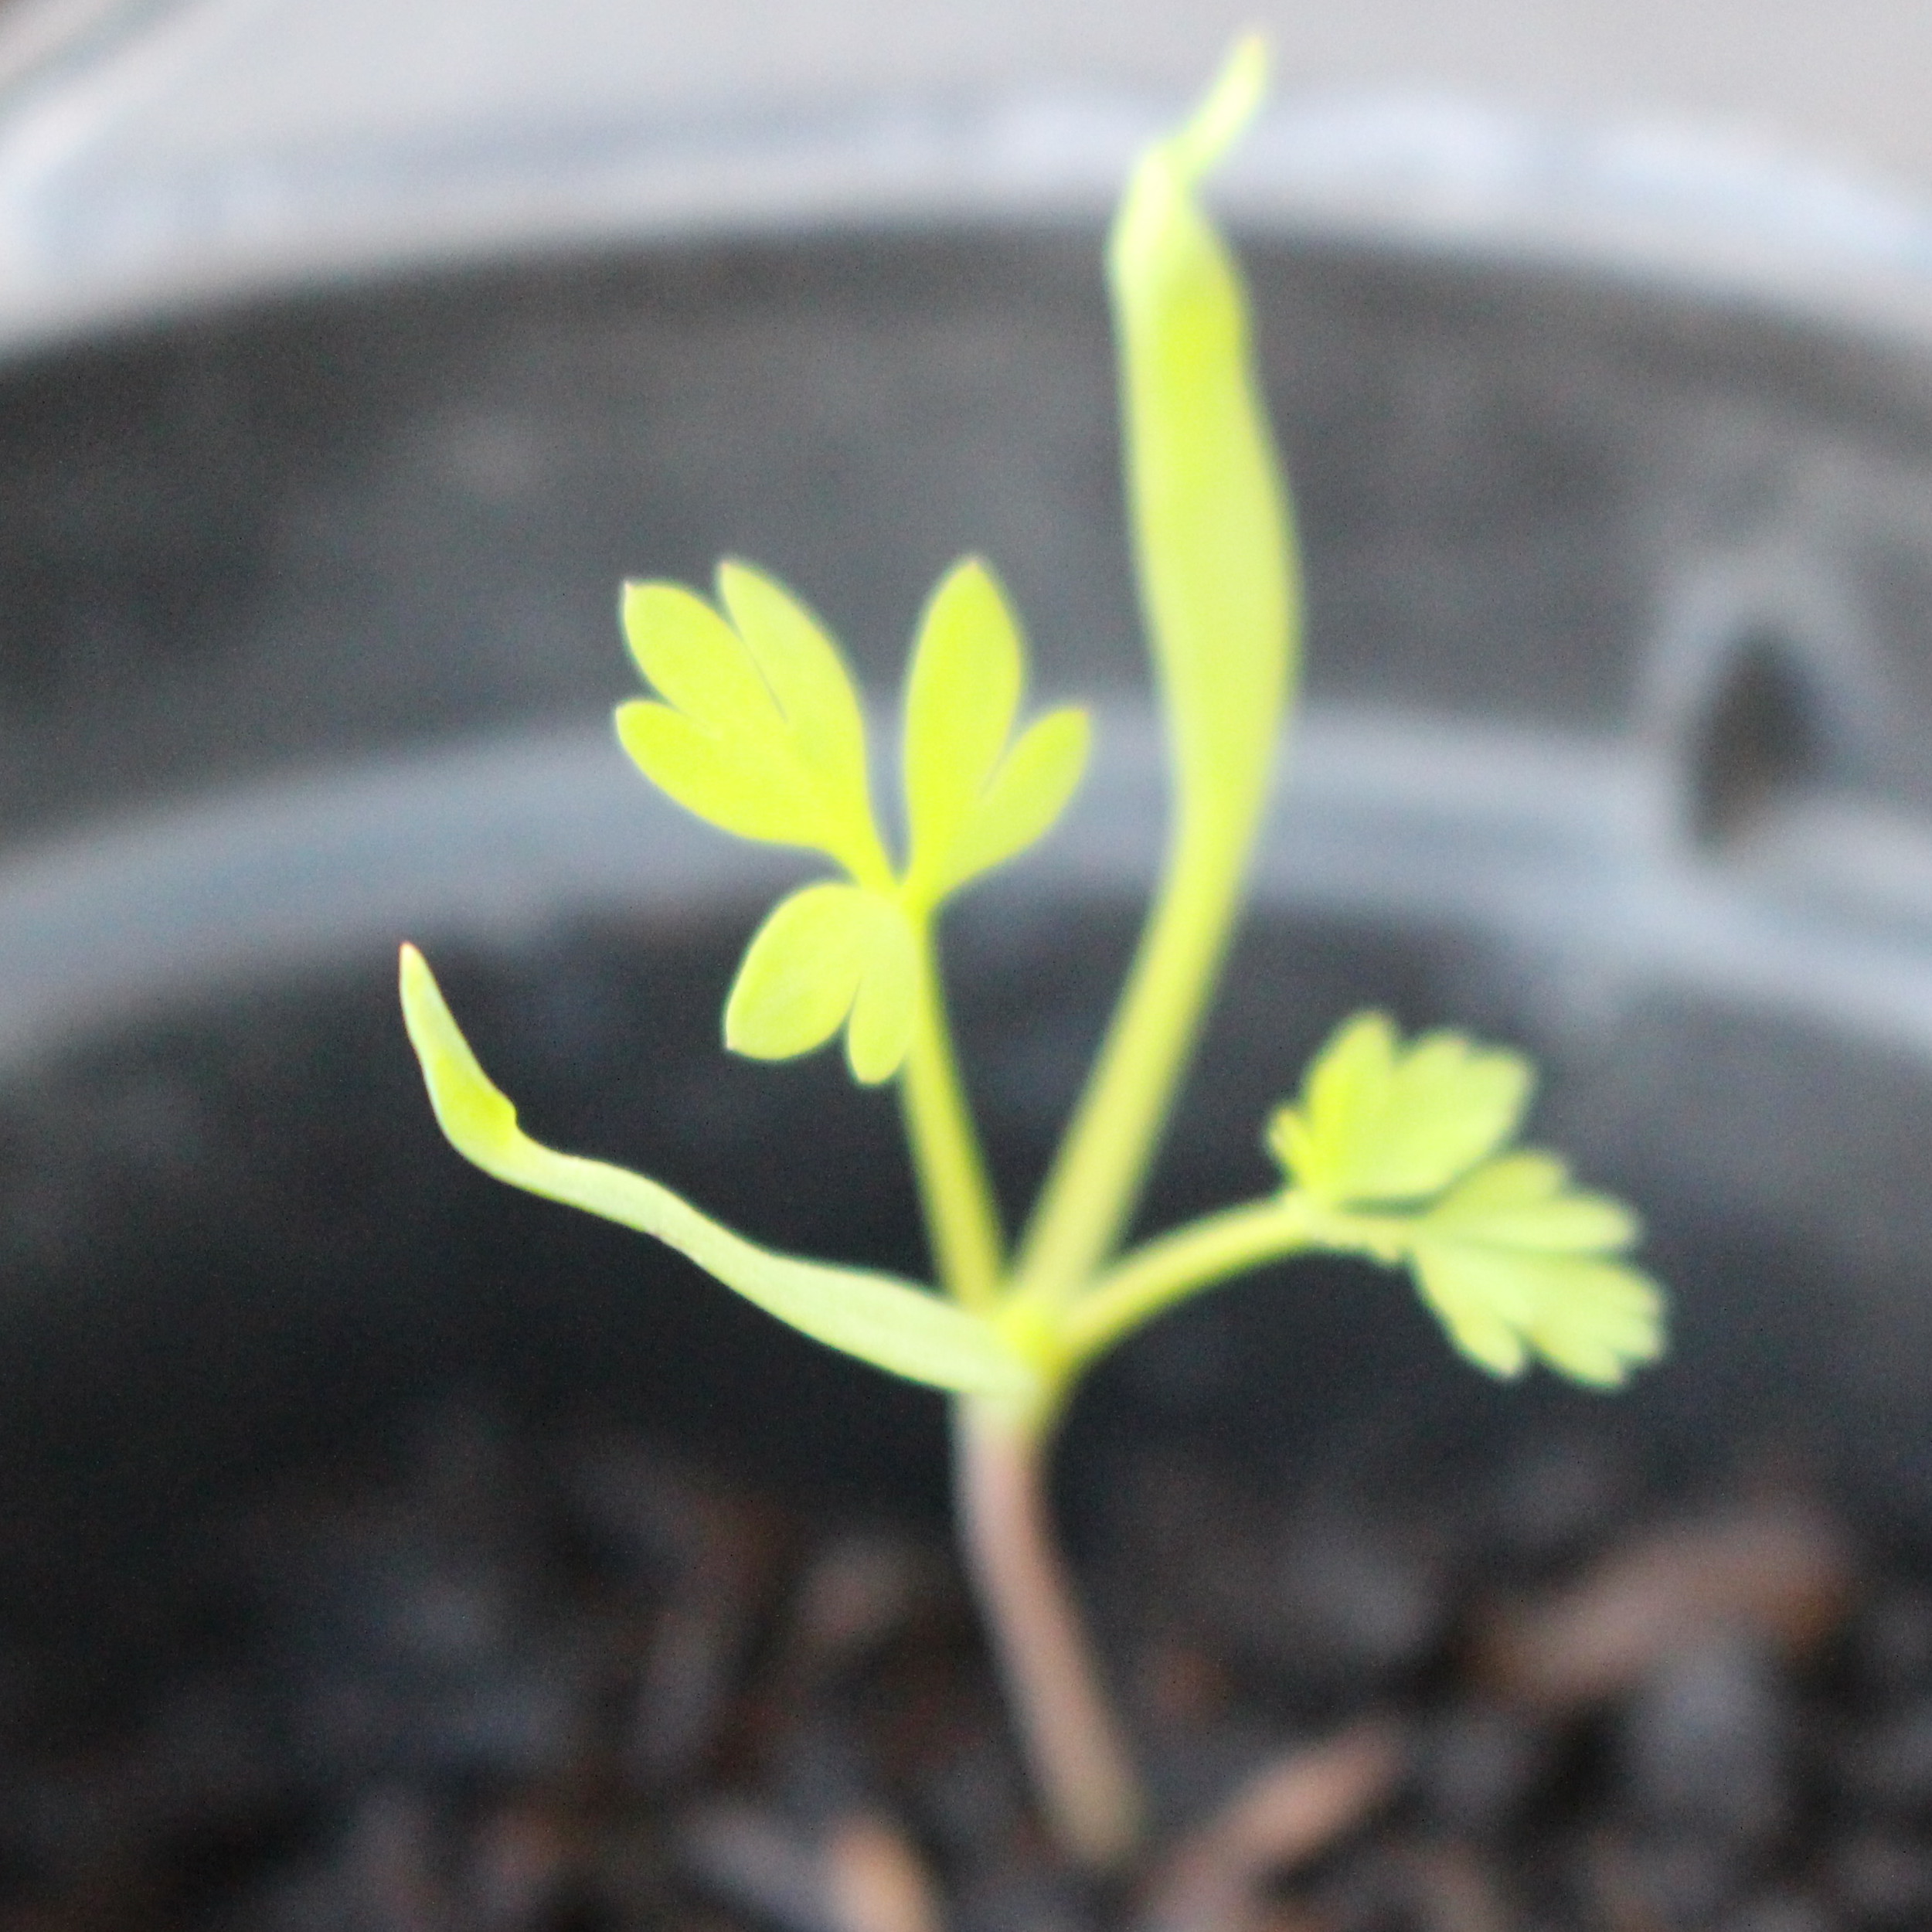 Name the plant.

Fumaria officinalis
